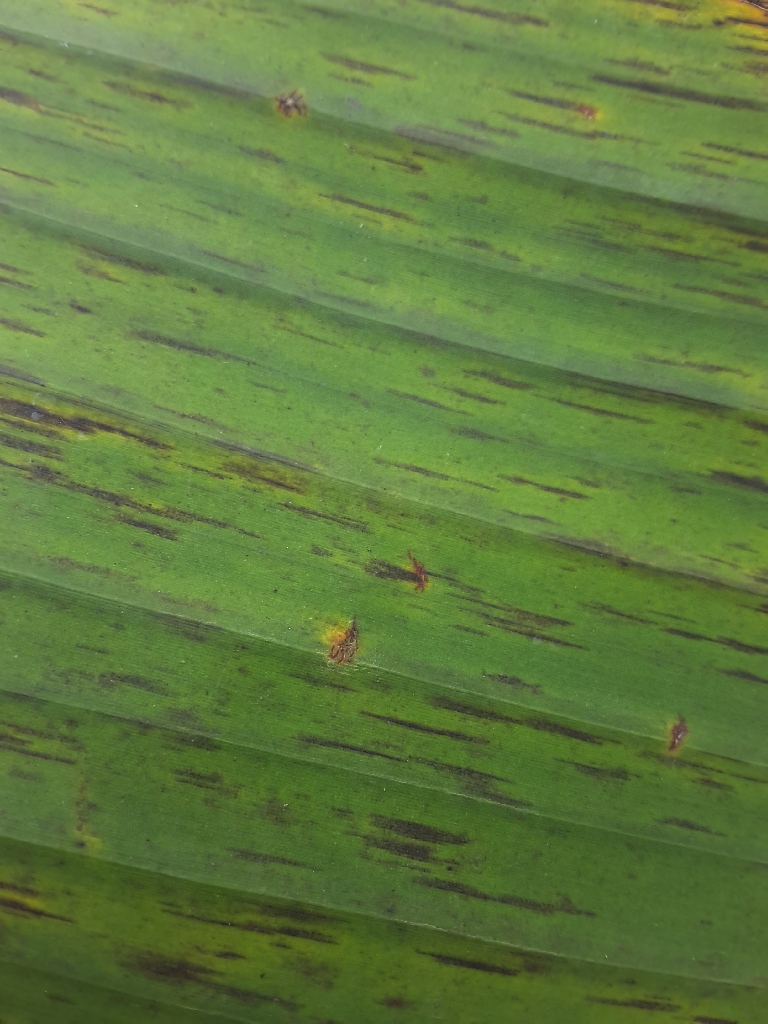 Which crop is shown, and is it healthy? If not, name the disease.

banana, black sigatoka
